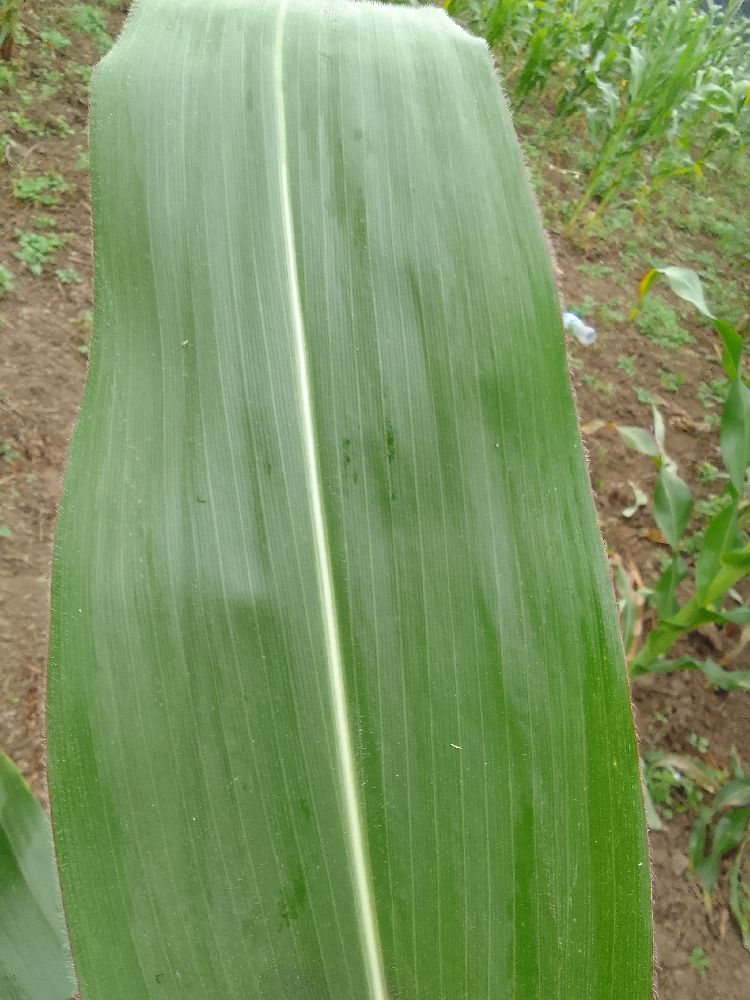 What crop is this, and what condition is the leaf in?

maize, healthy
